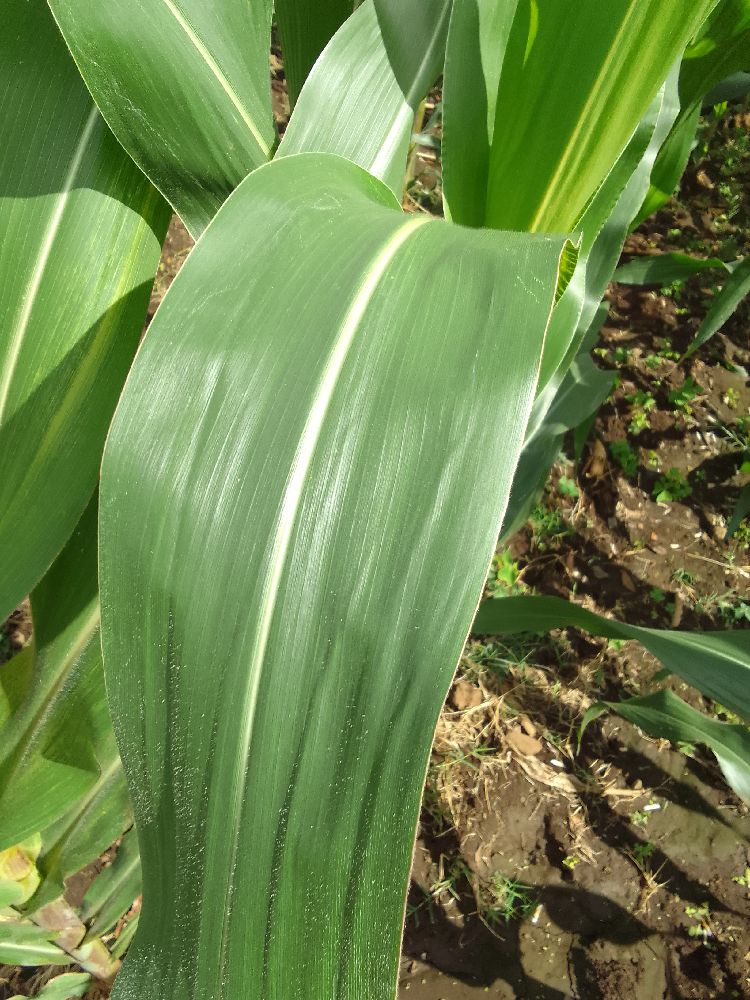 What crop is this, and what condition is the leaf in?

maize, healthy
